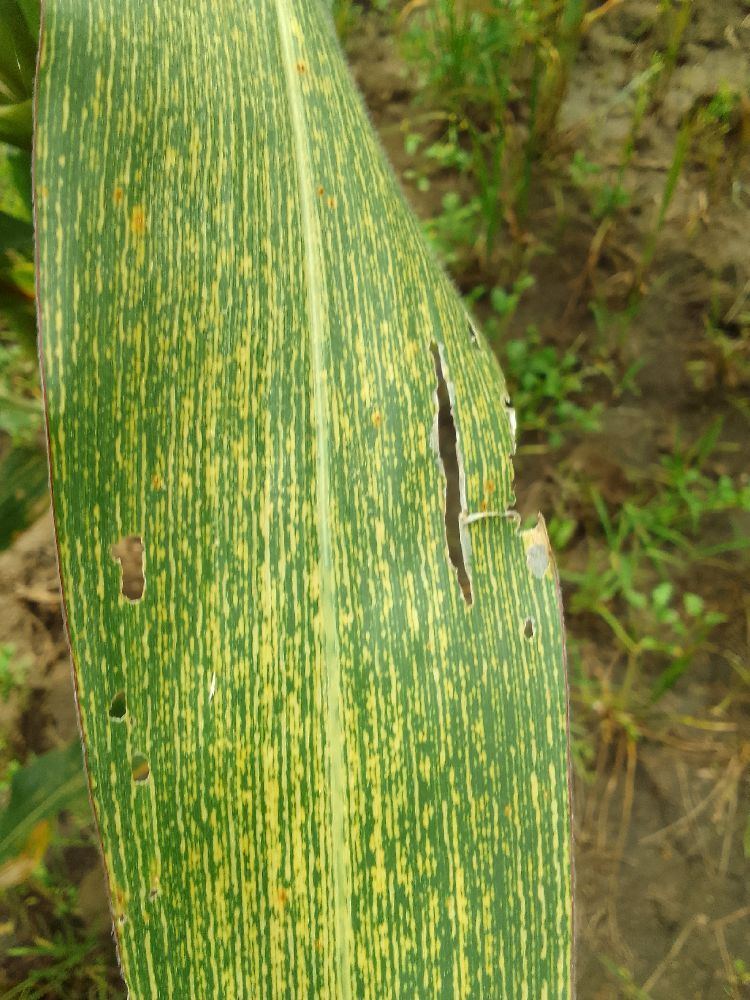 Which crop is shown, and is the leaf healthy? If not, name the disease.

maize, maize streak virus
